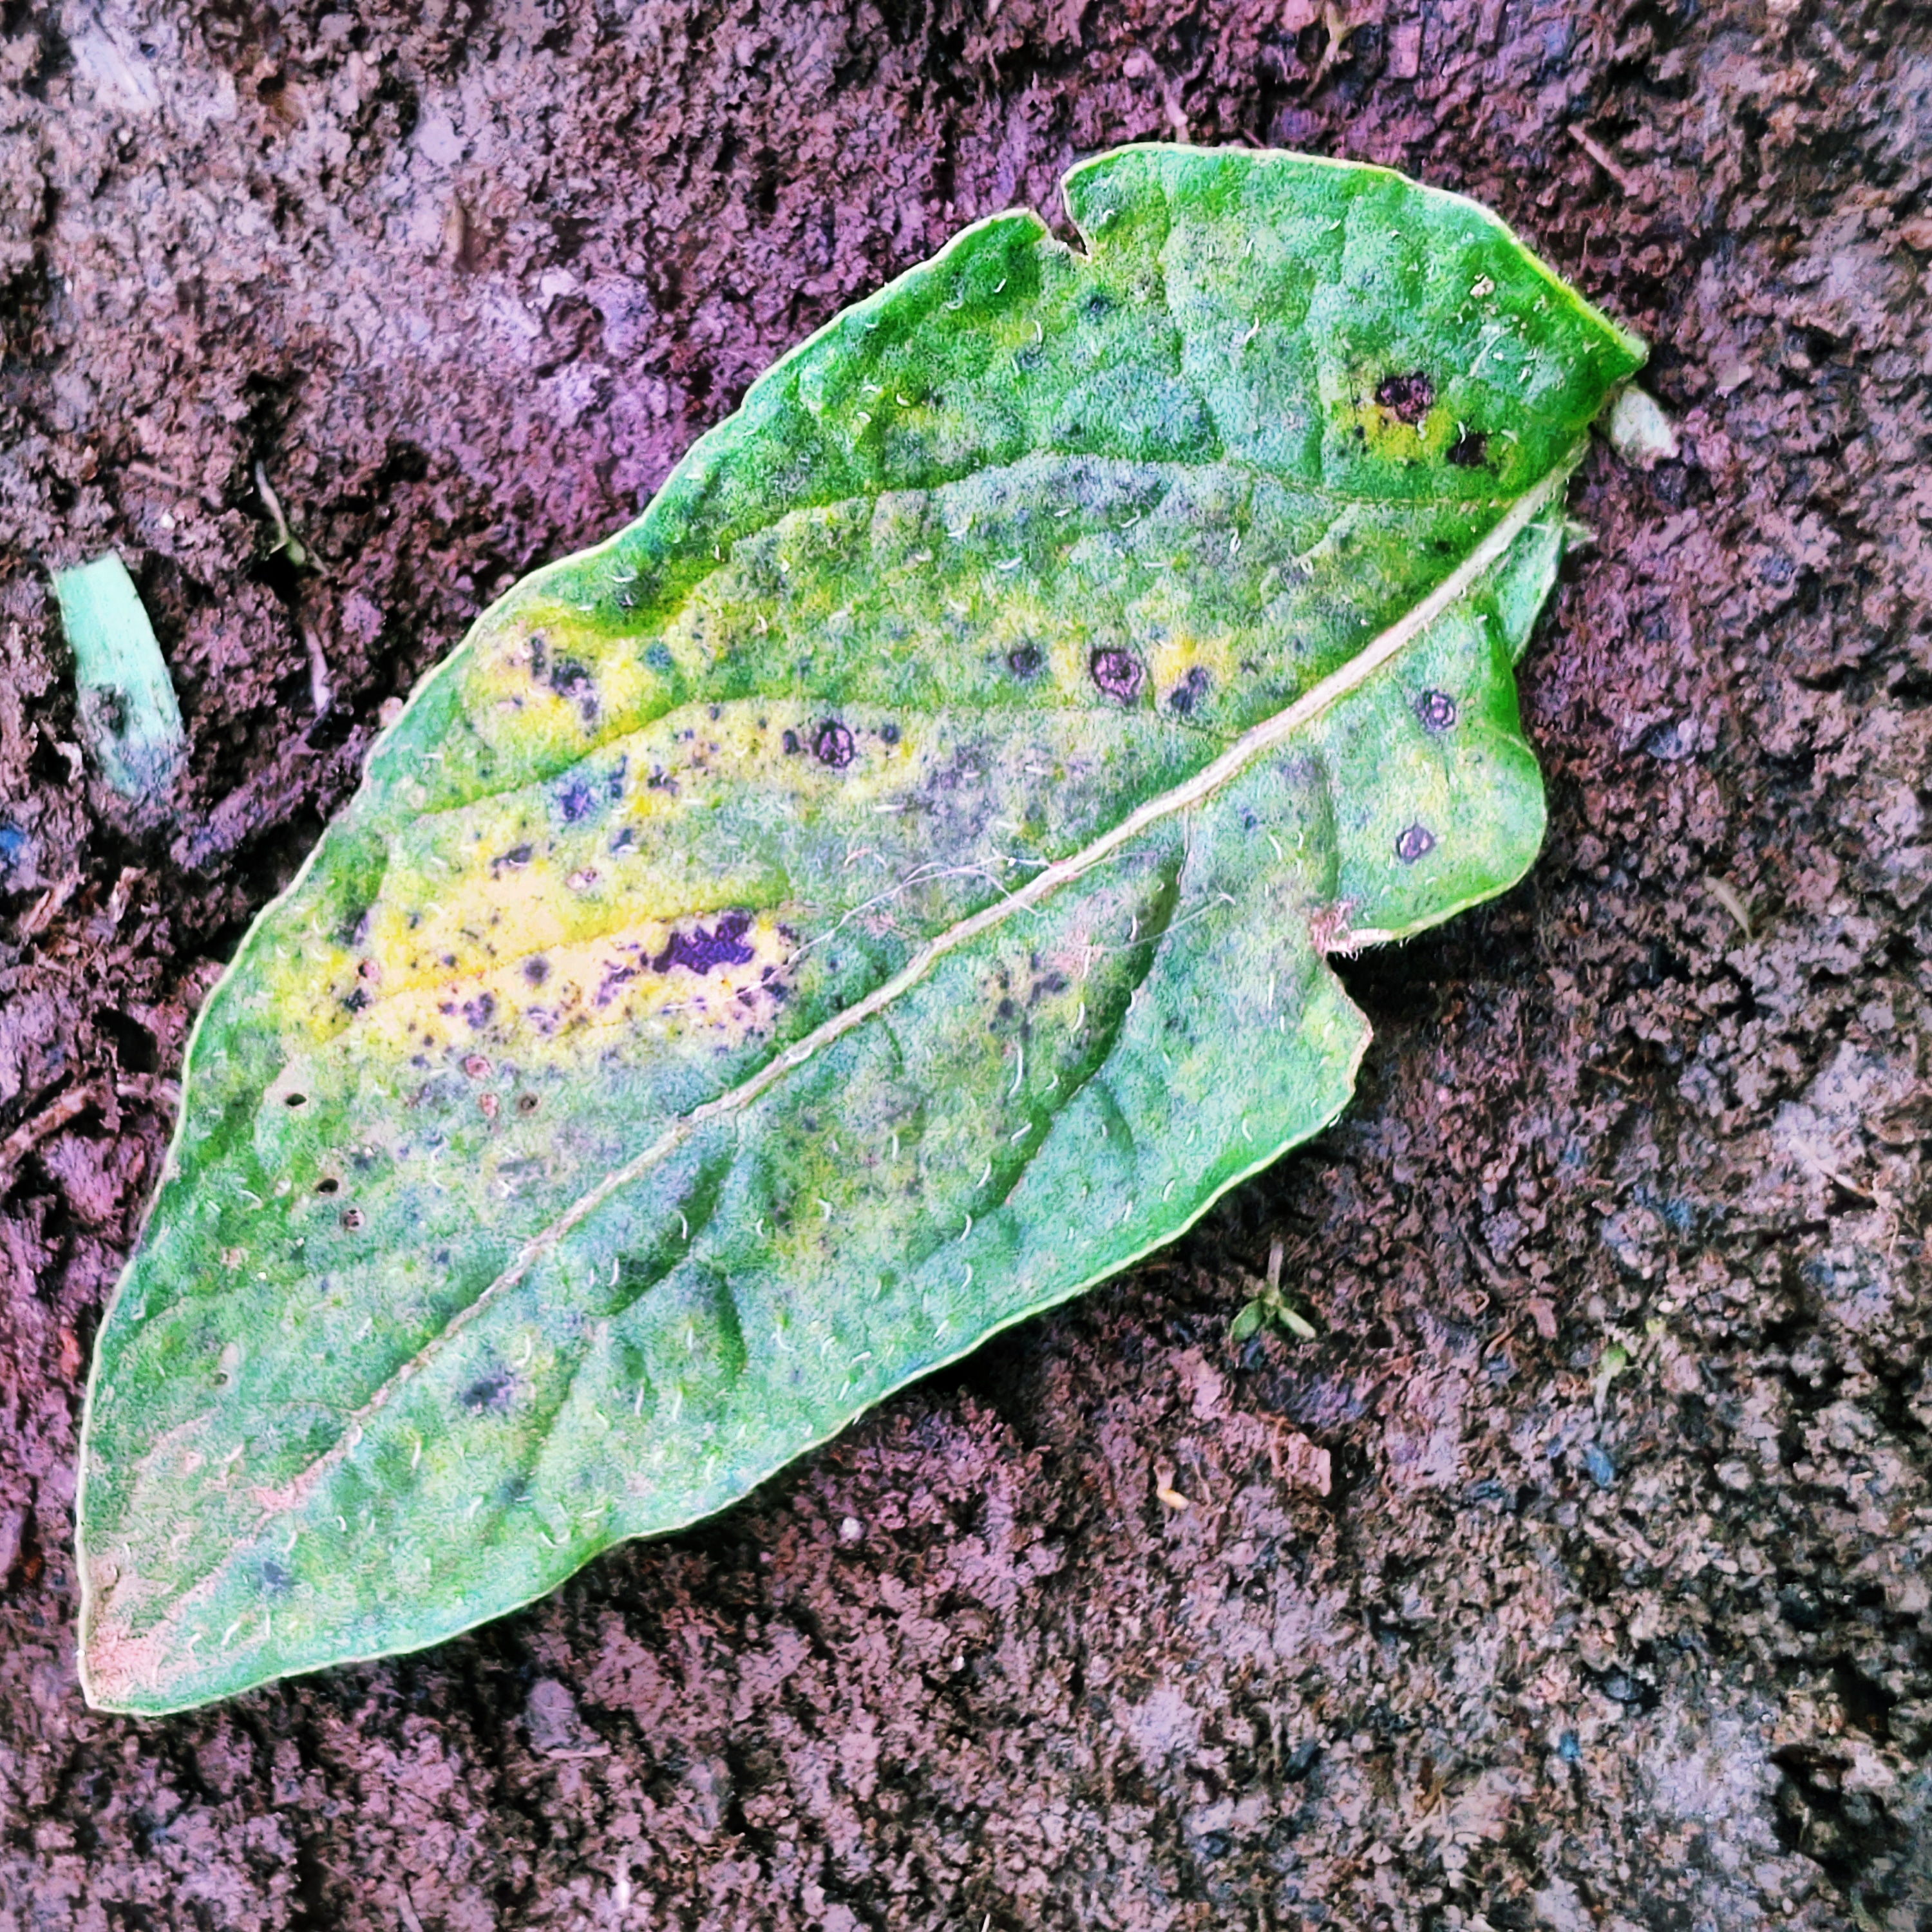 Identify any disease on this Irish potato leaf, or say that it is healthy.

late blight
